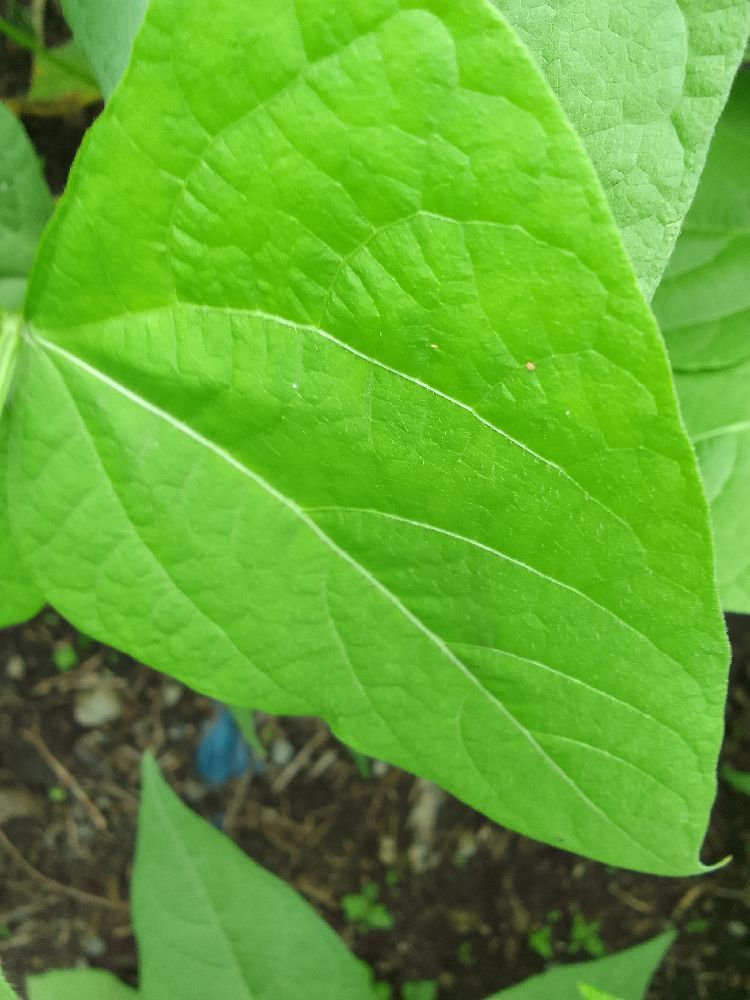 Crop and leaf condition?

common bean, healthy
